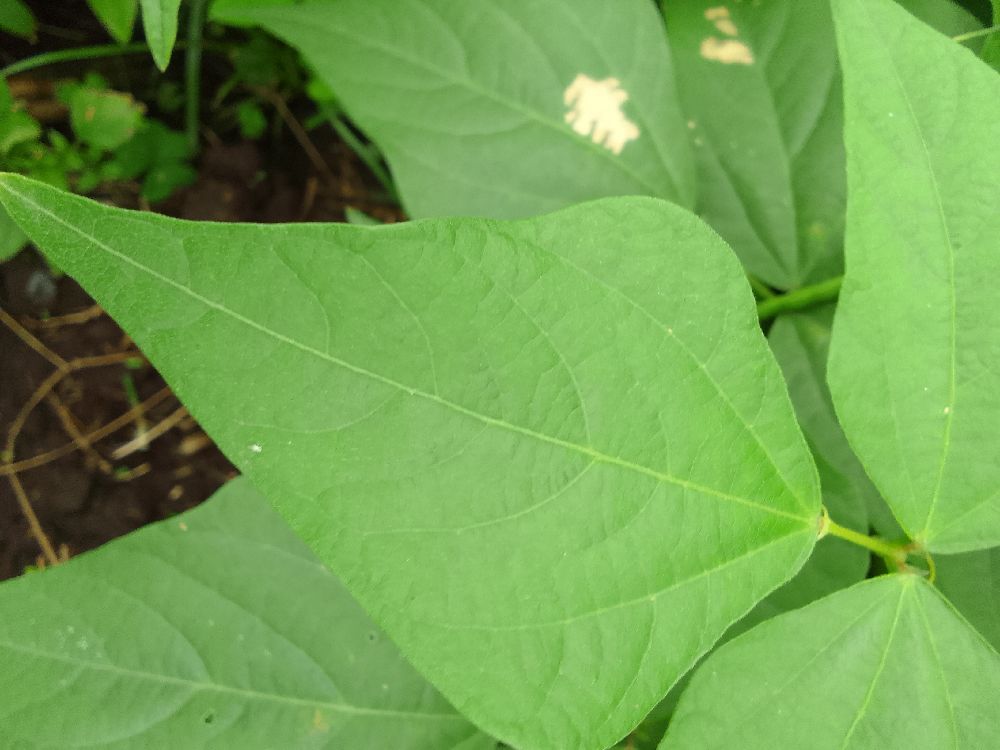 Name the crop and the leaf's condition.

common bean, healthy
